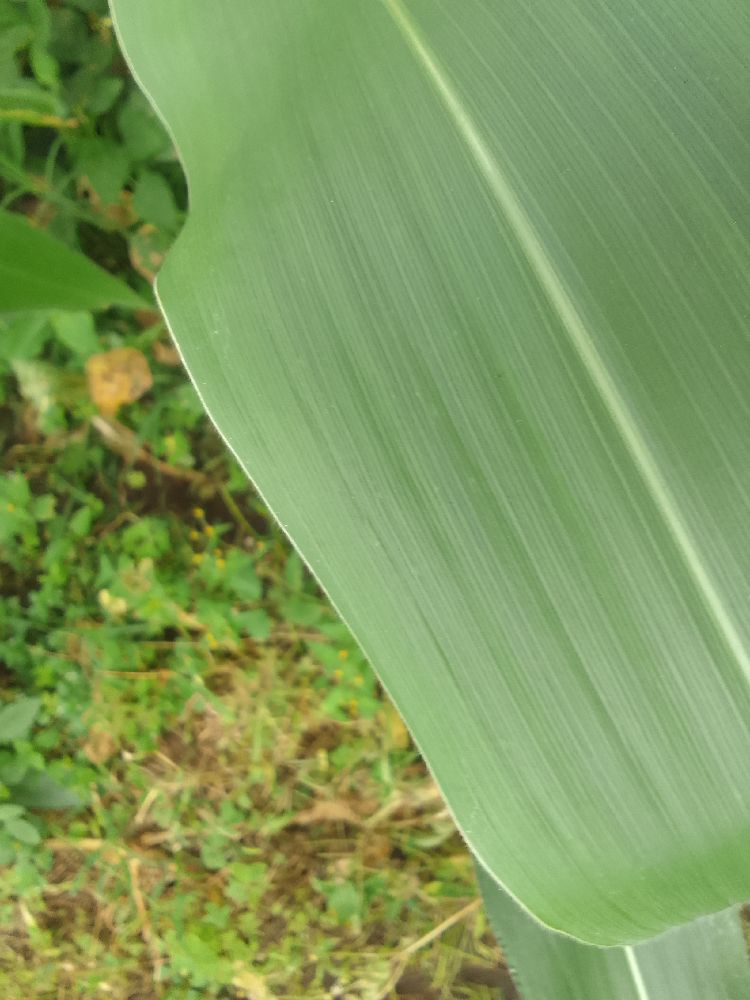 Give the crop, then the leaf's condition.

maize, healthy
